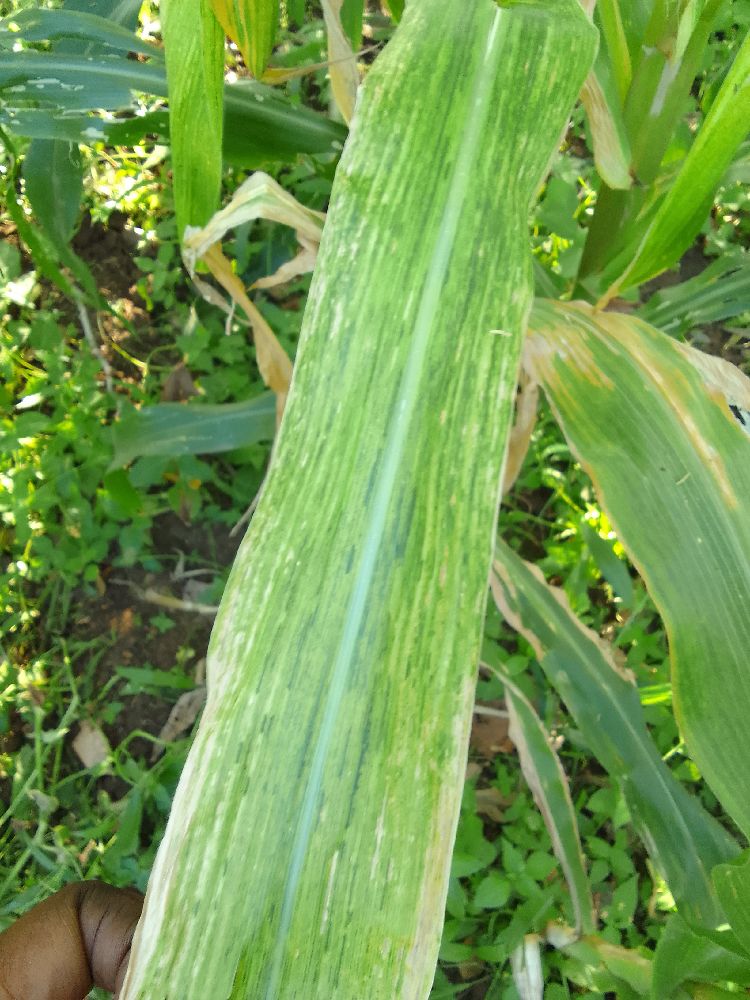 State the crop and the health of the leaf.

maize, maize lethal necrosis
